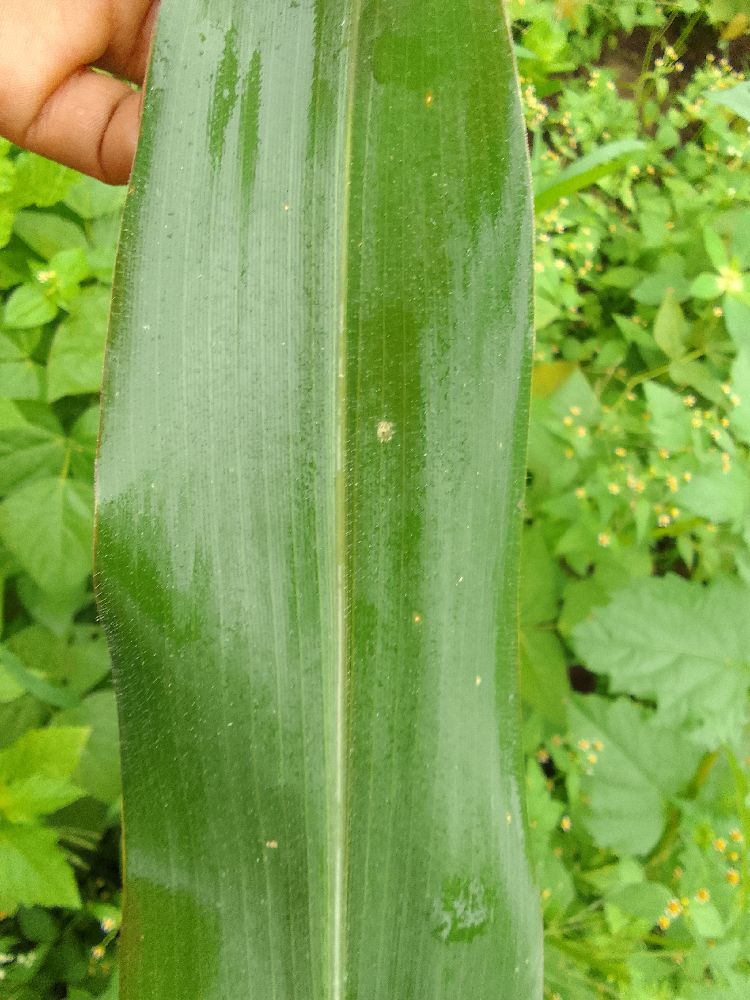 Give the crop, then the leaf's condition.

maize, healthy
